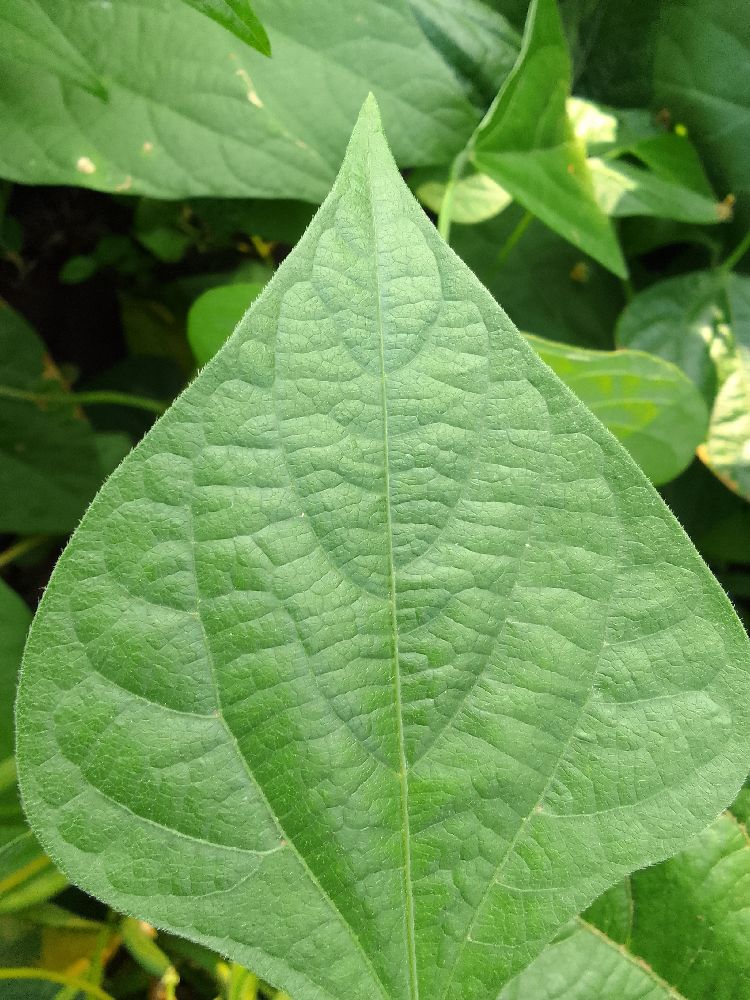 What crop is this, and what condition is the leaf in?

common bean, healthy
